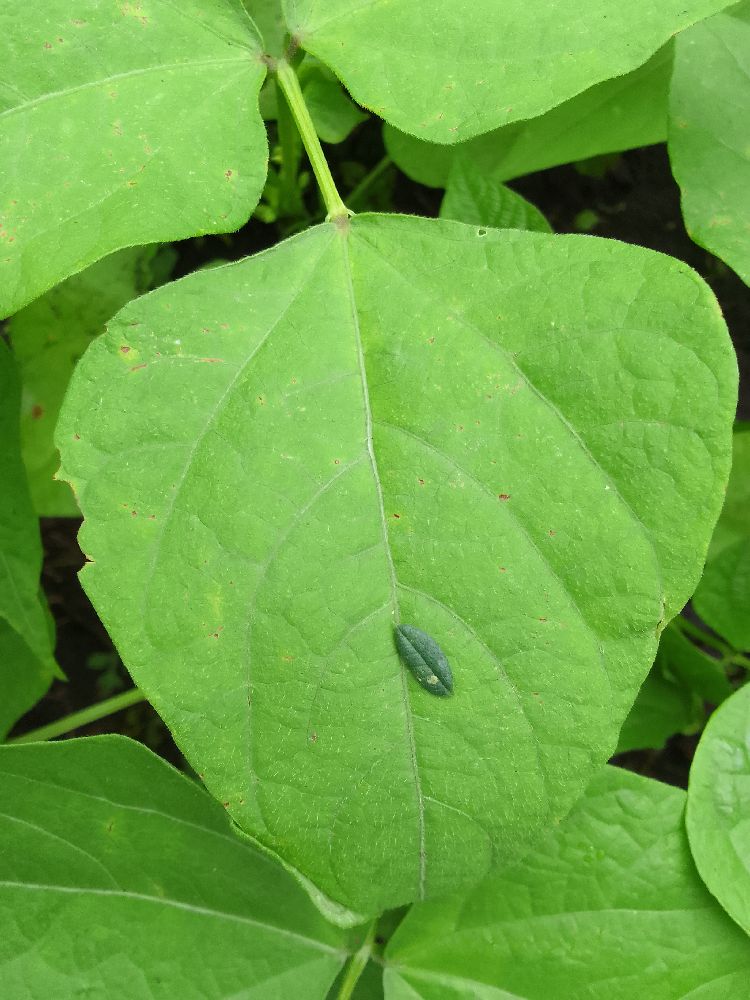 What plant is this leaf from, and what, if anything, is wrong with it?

common bean, healthy
